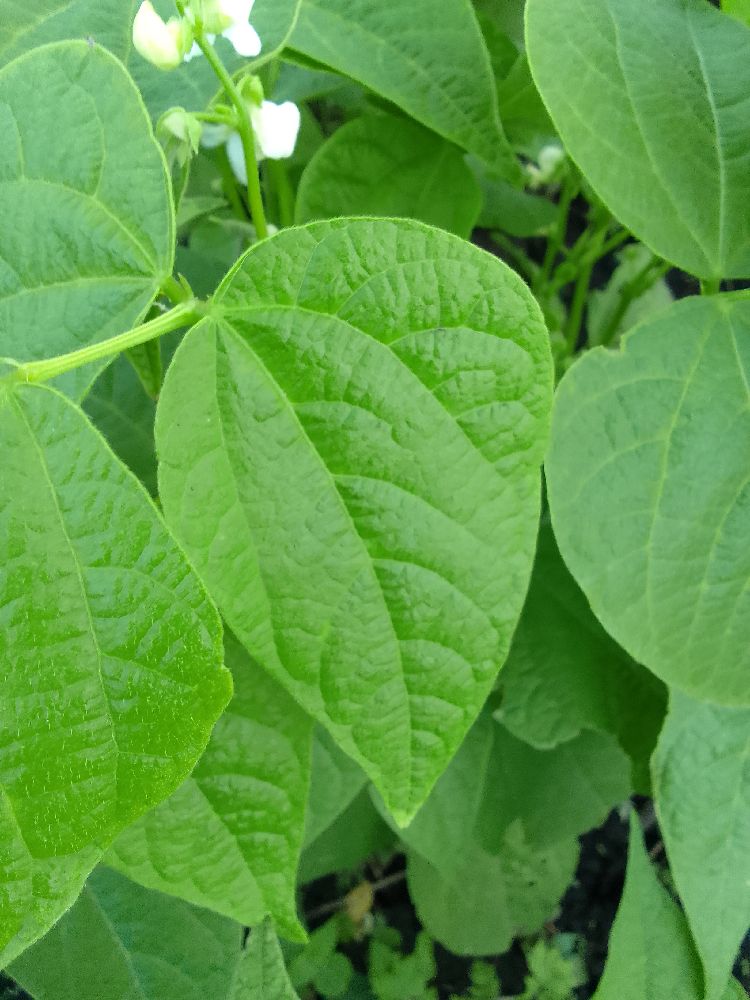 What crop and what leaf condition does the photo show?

common bean, healthy
